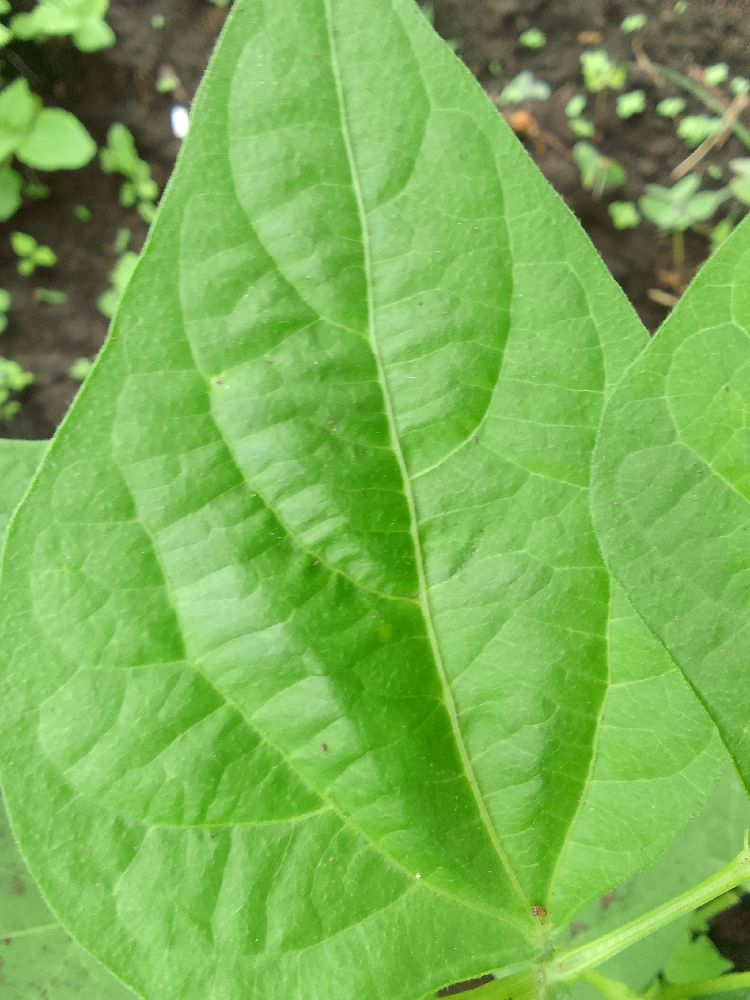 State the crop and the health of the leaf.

common bean, healthy
